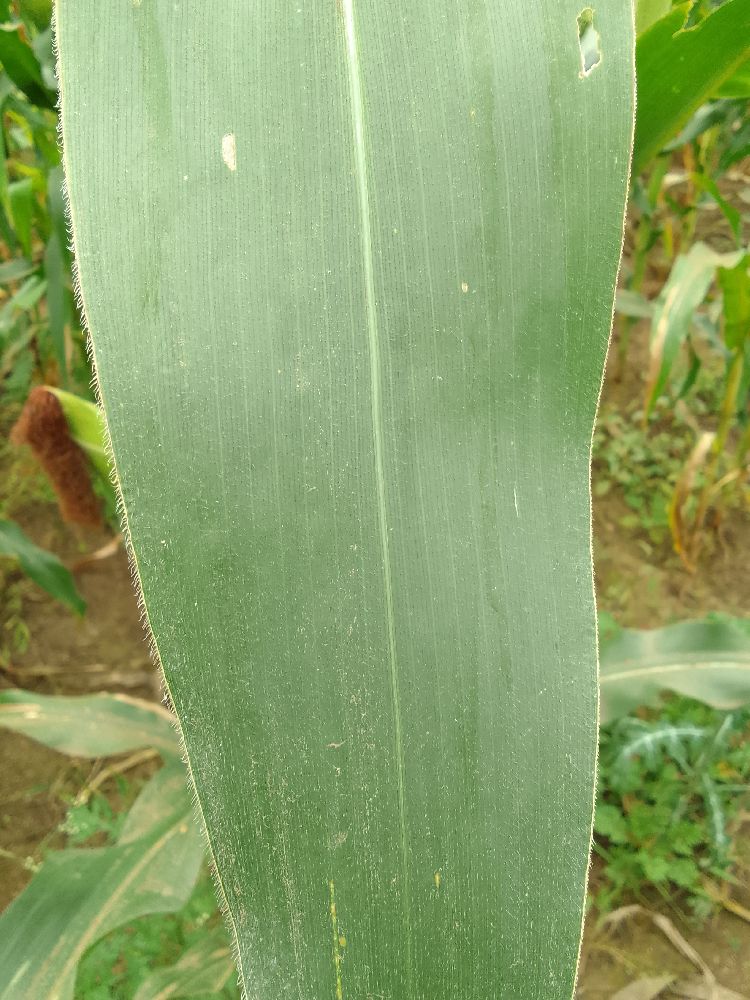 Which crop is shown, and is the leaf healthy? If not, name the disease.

maize, healthy
